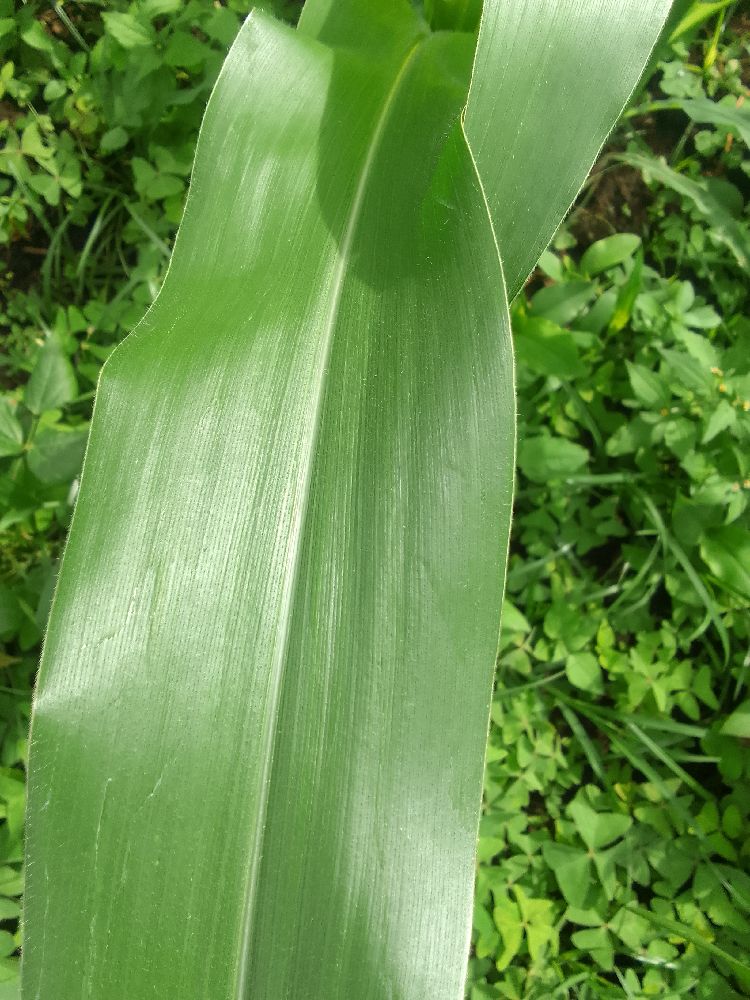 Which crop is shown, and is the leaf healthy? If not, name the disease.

maize, healthy
